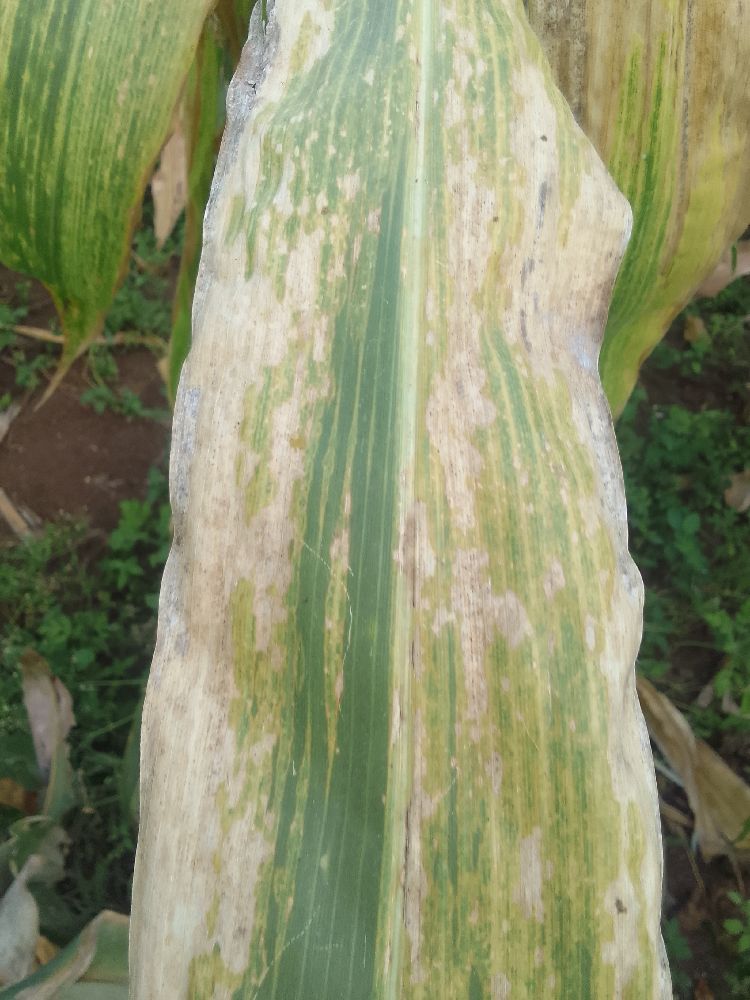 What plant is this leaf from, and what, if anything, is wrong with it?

maize, maize lethal necrosis
